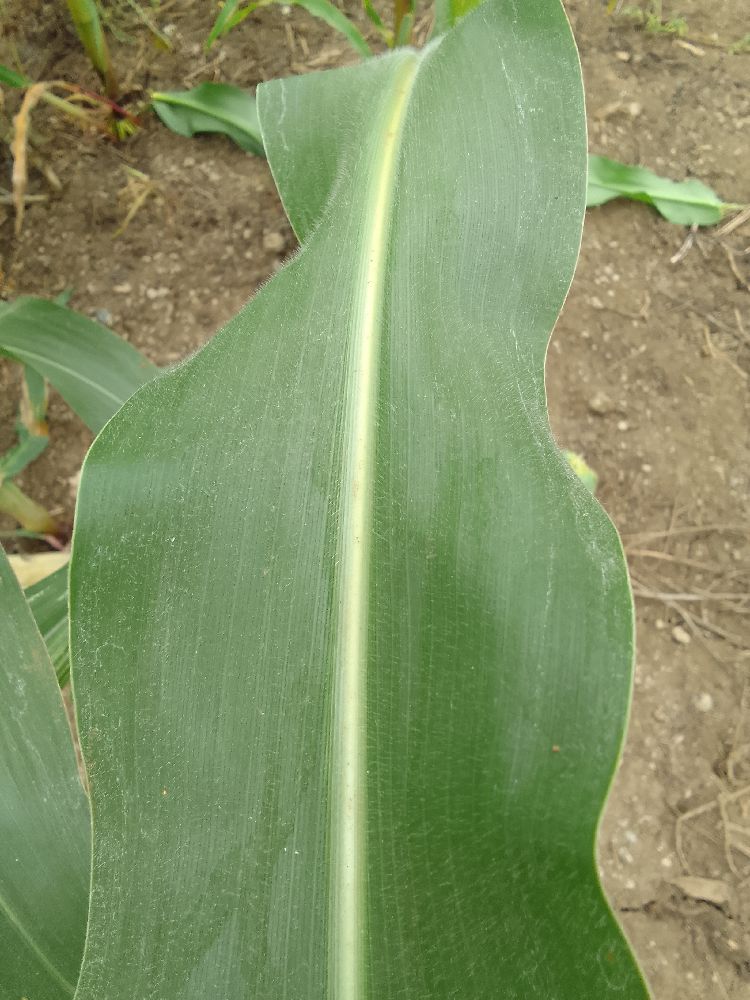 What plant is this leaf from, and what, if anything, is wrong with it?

maize, healthy
